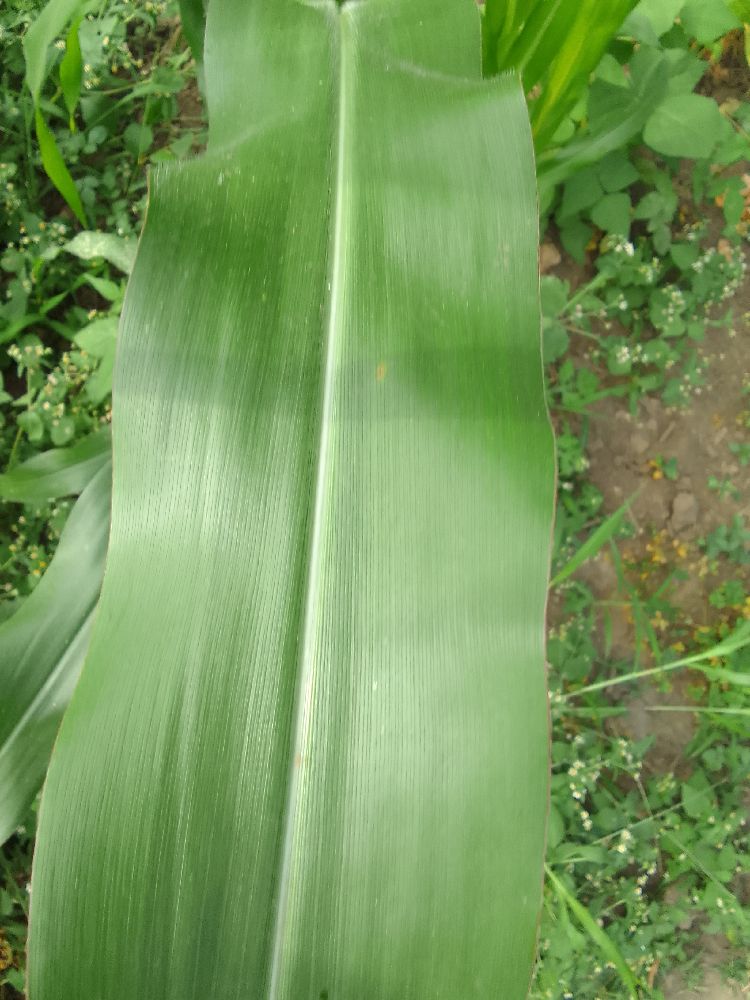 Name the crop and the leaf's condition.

maize, healthy
